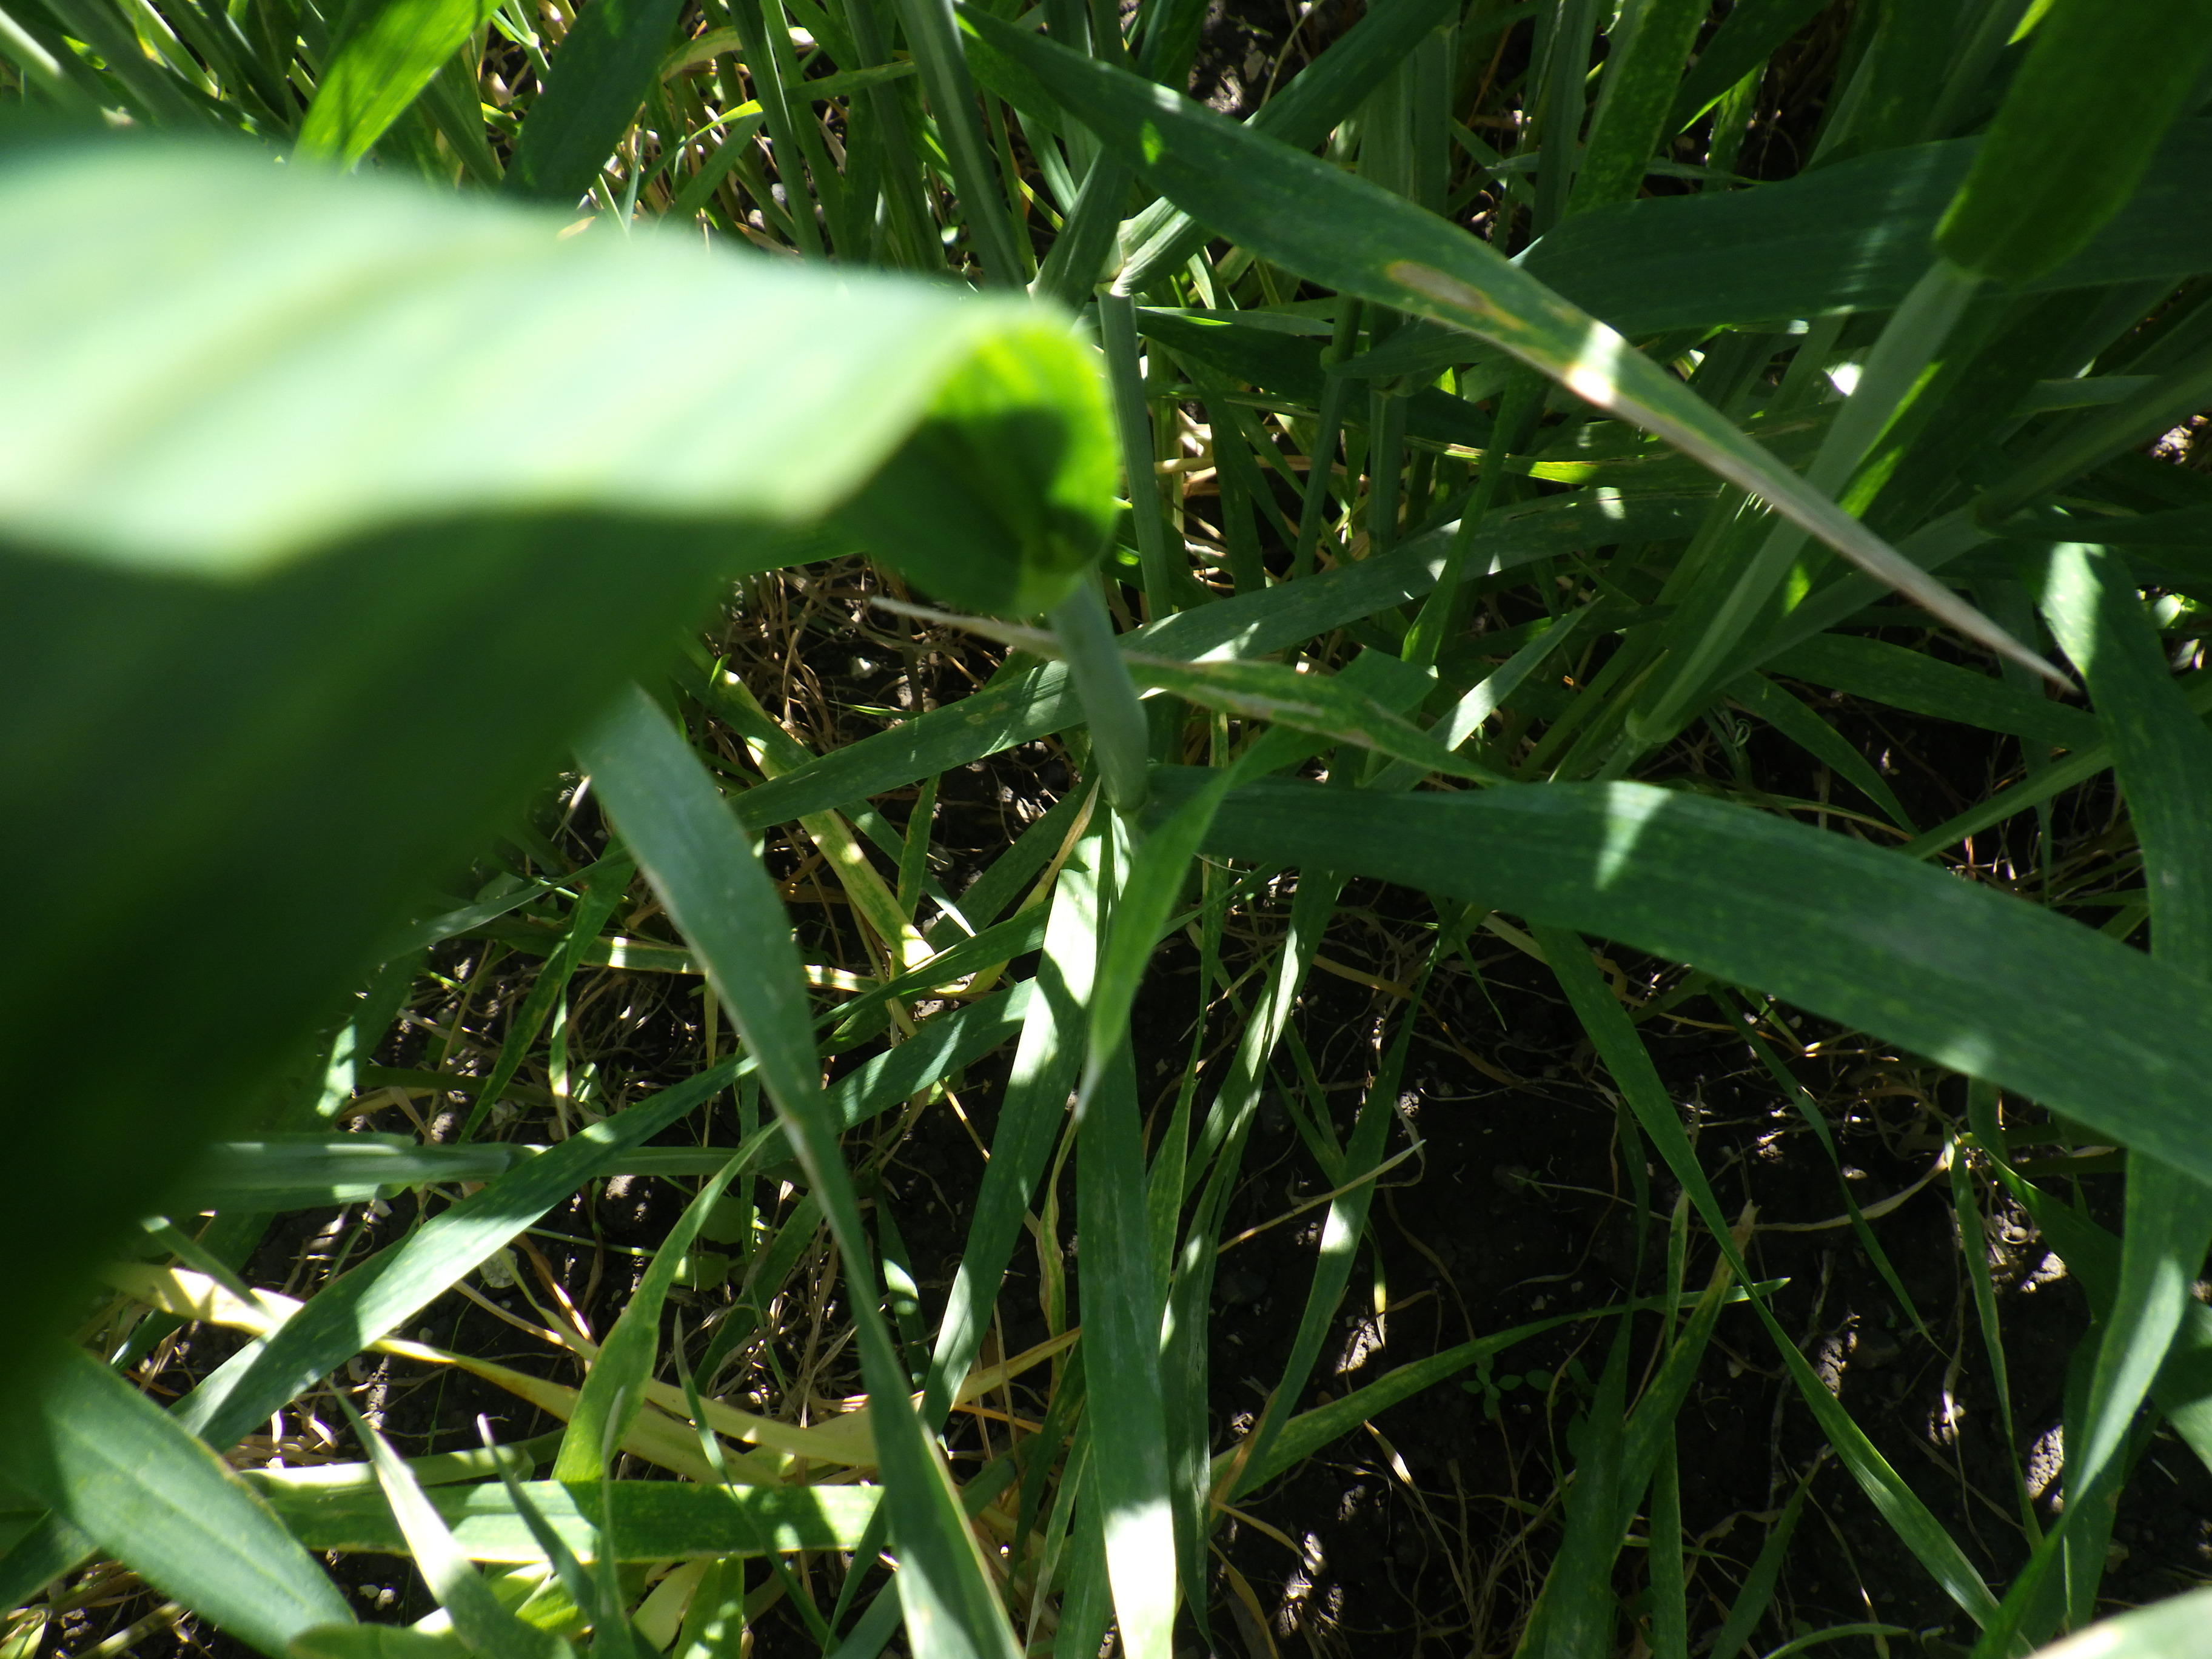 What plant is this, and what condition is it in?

wheat, septoria
